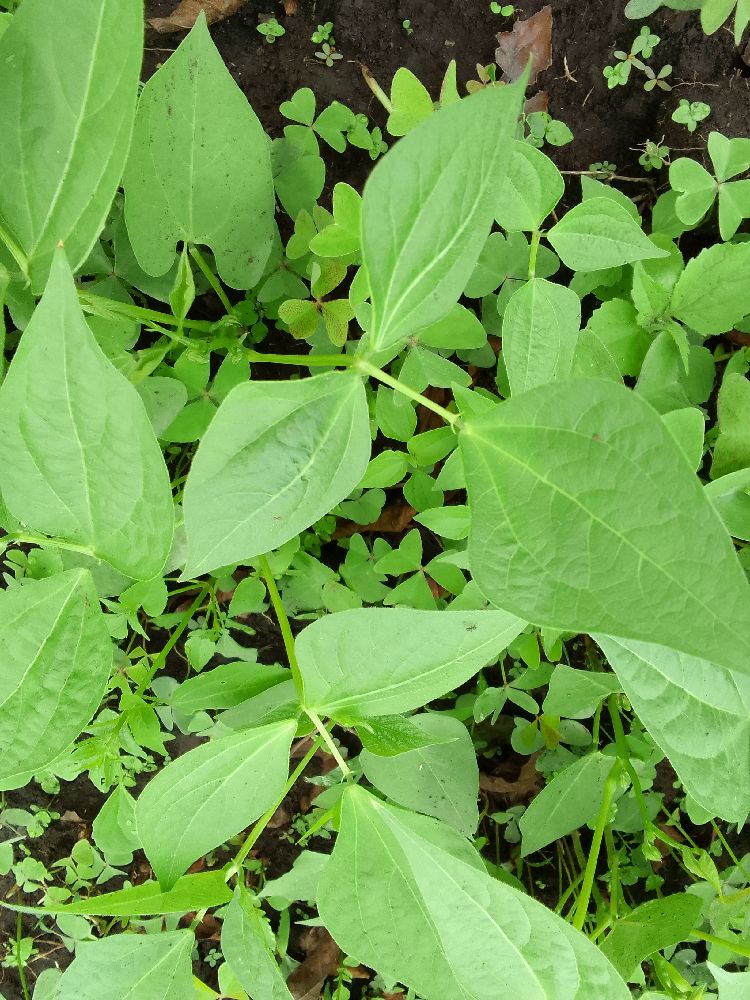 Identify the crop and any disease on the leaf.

common bean, healthy
